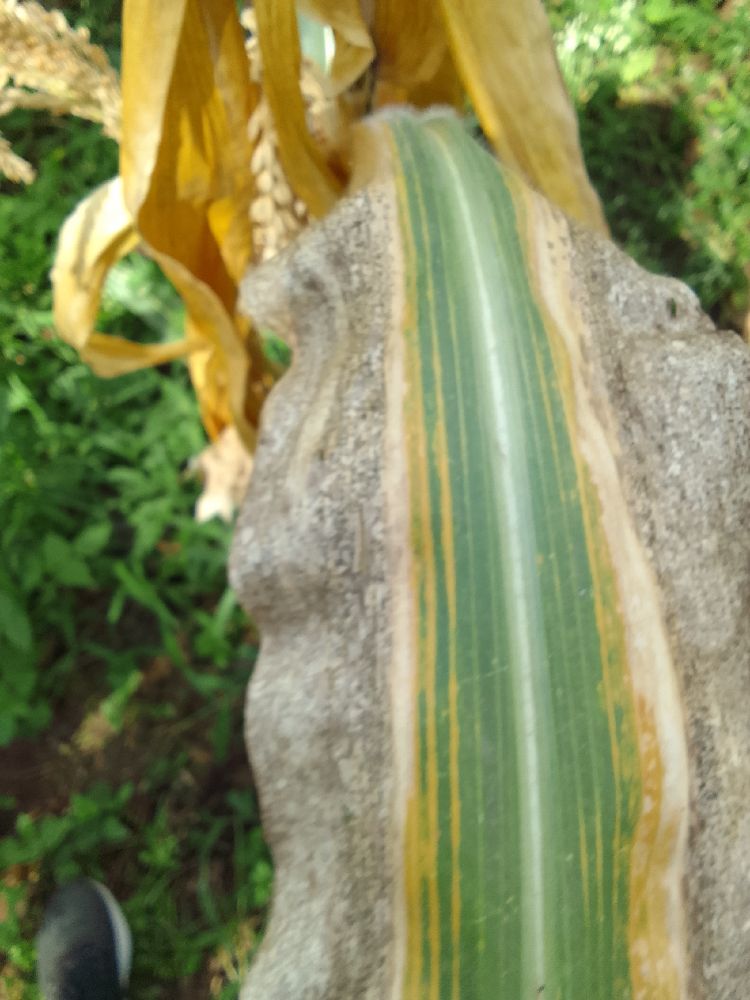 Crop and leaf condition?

maize, maize lethal necrosis
